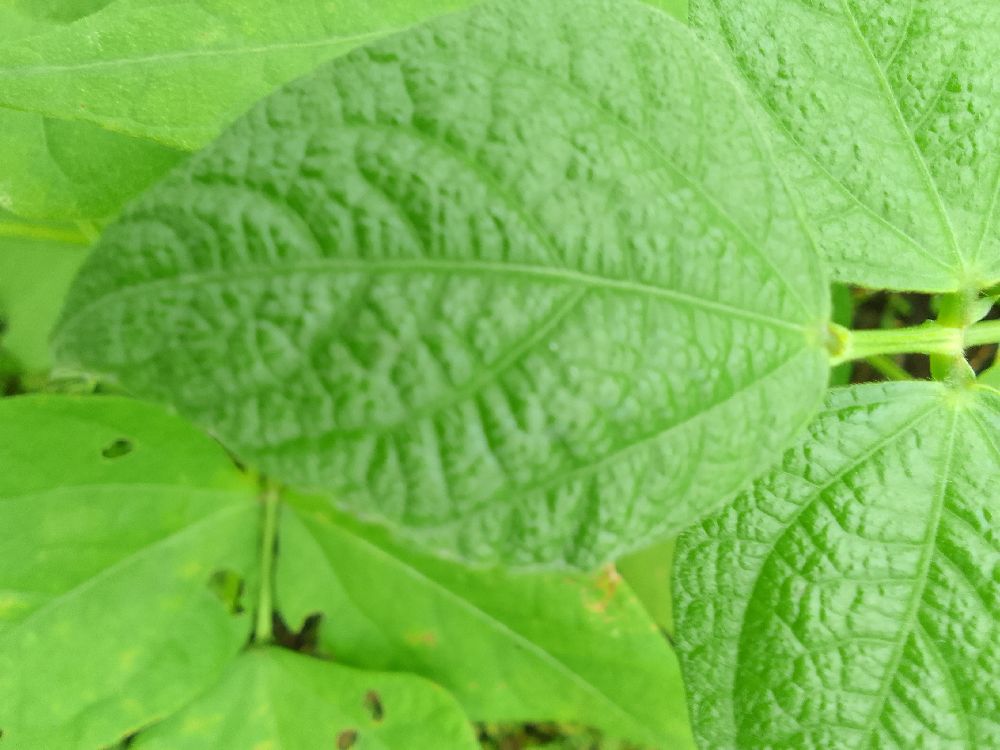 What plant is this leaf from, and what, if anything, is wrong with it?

common bean, healthy
